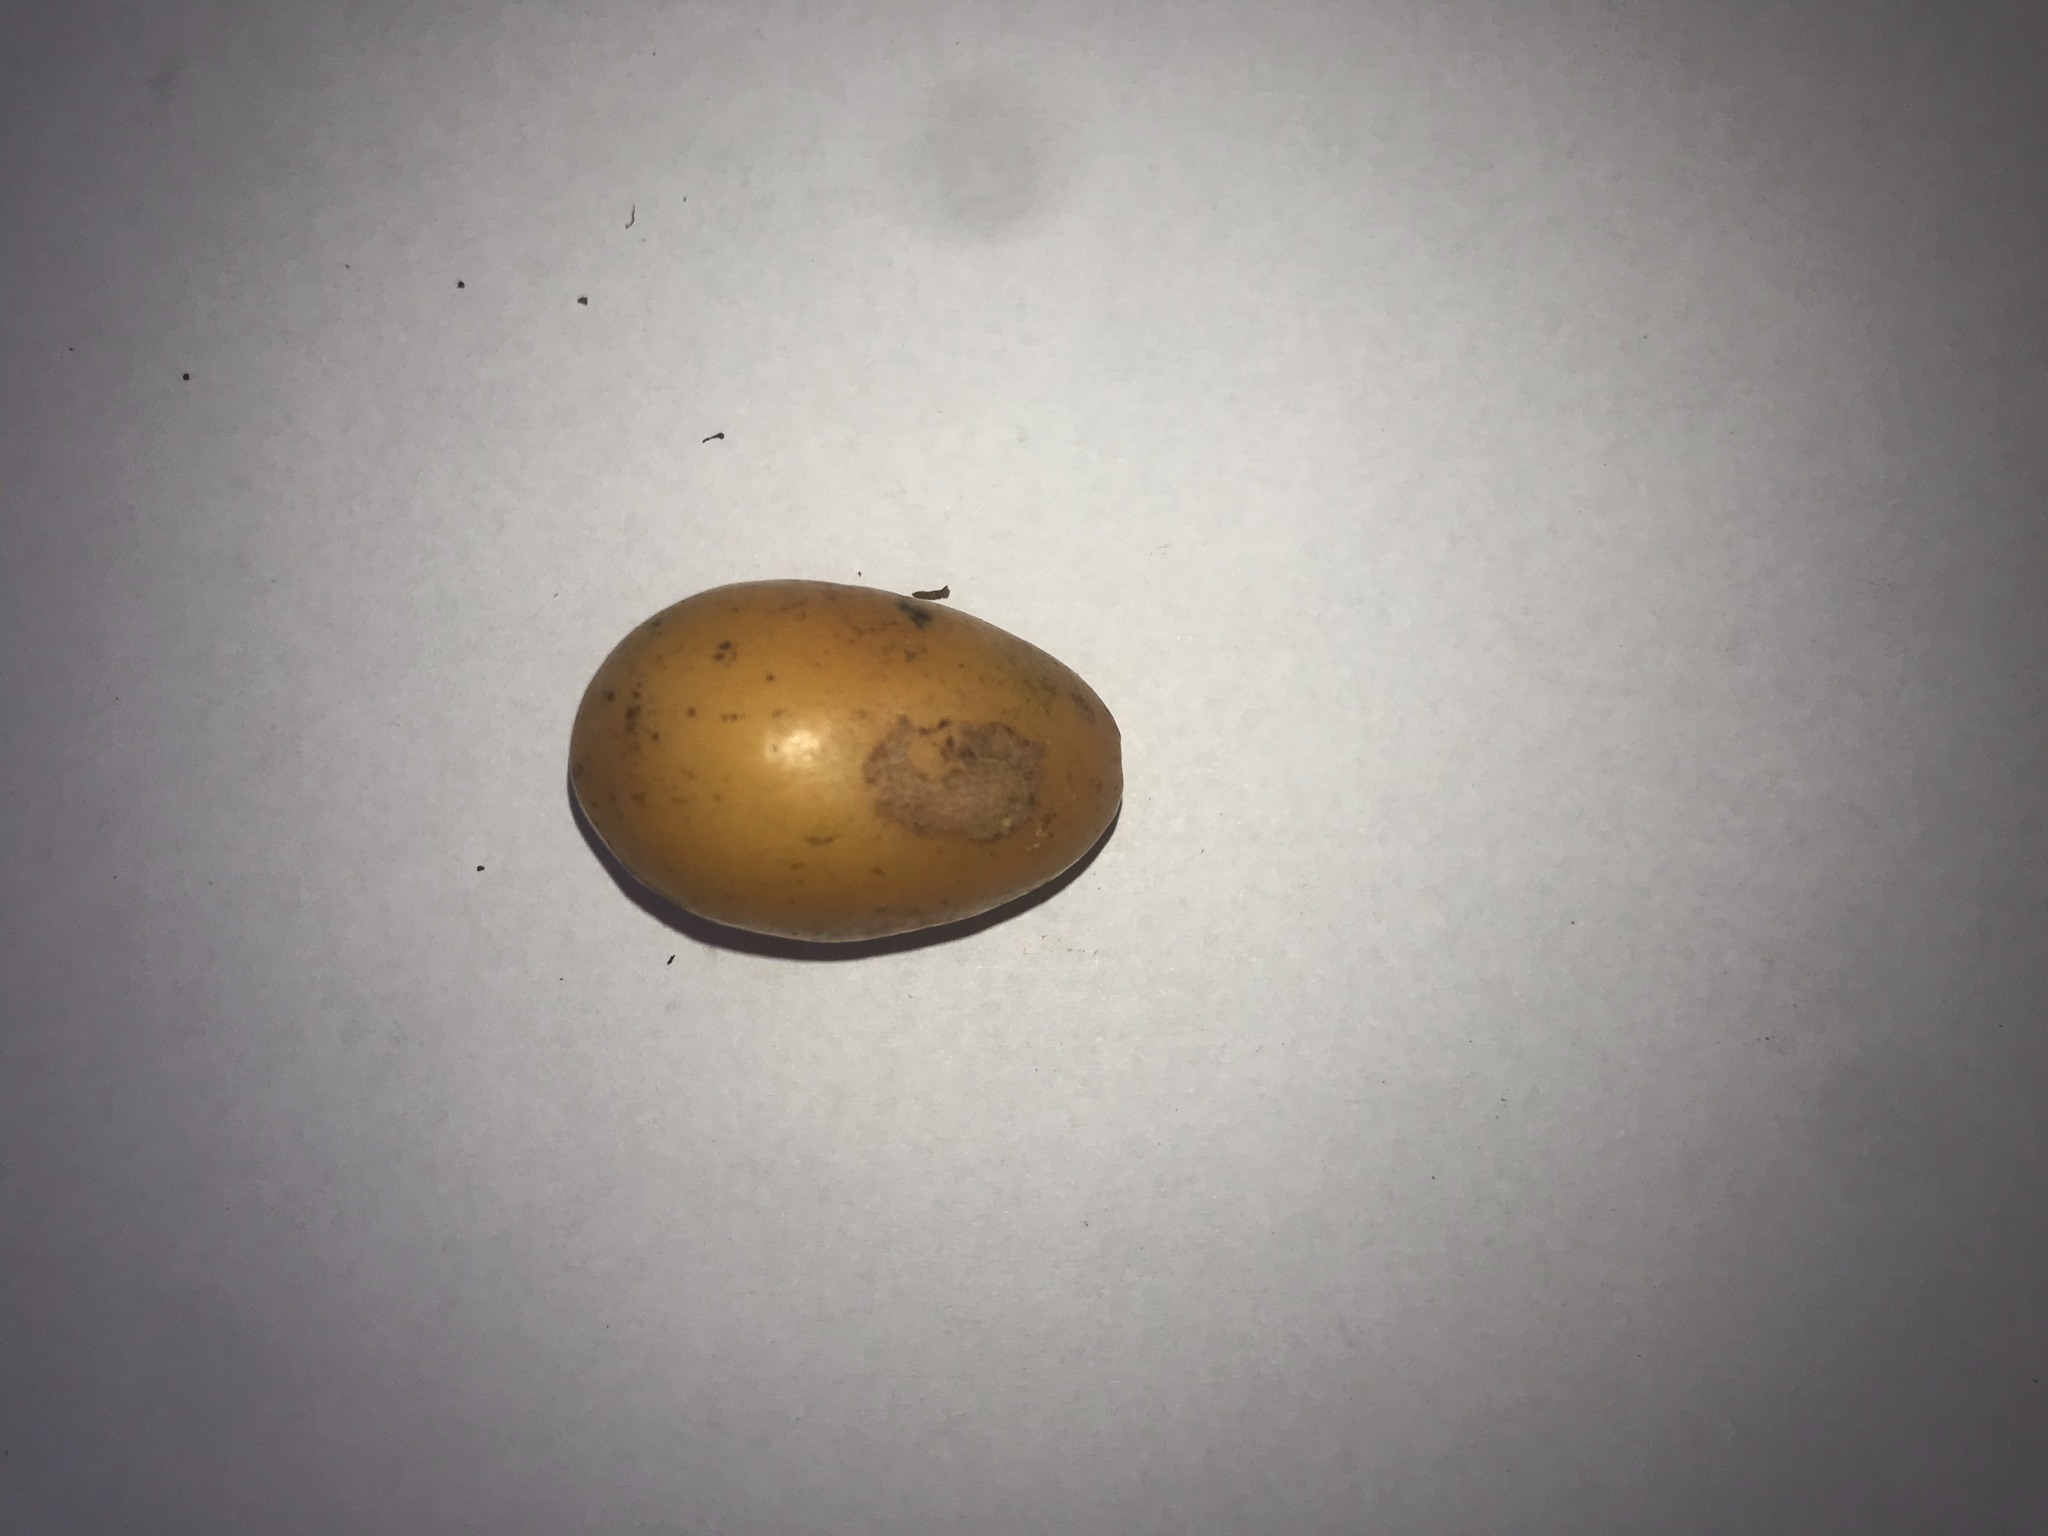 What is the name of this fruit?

siriguela
